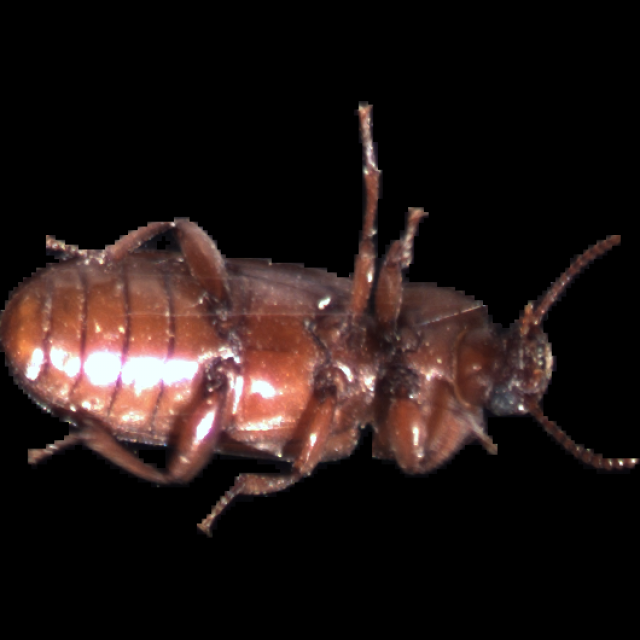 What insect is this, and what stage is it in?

mealworm beetle
